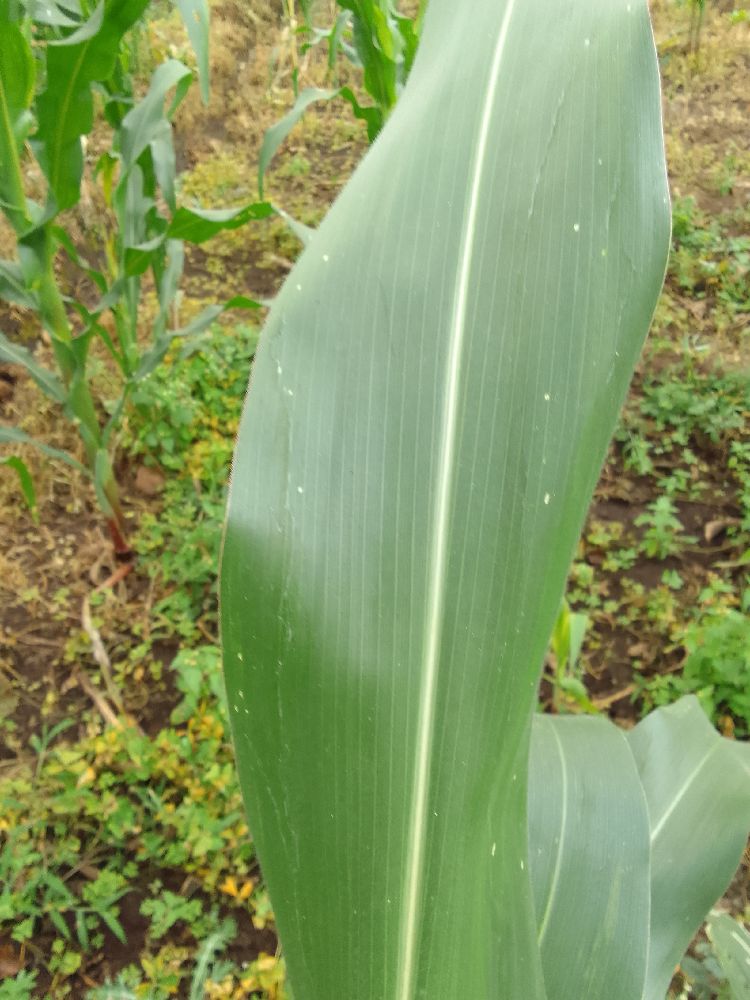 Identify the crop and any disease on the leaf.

maize, healthy
